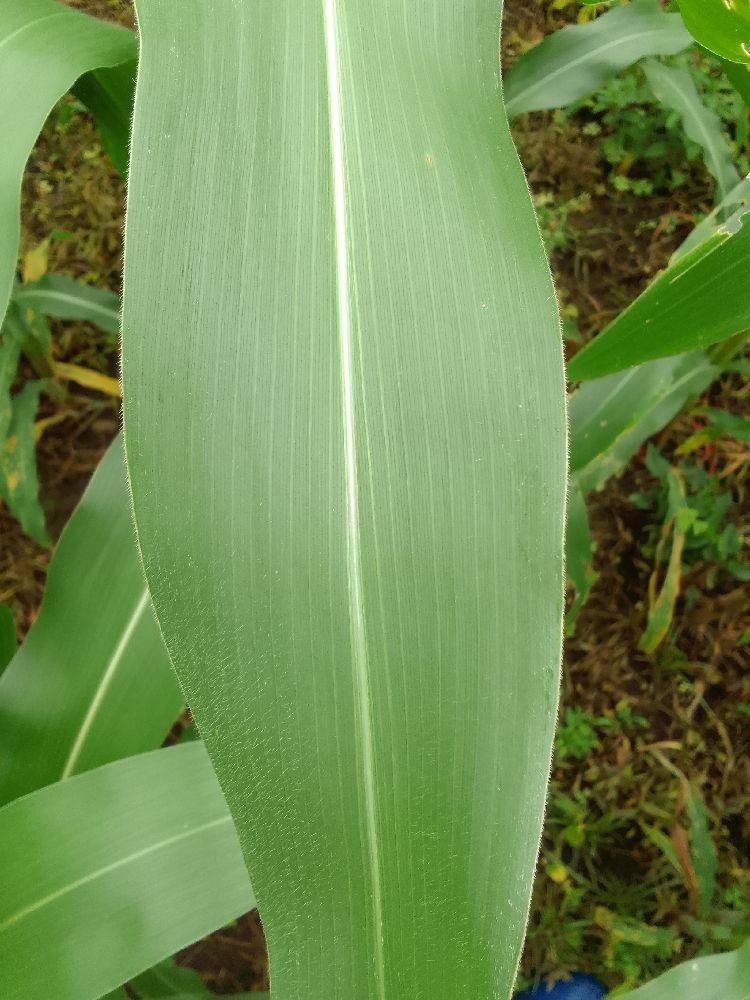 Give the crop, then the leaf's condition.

maize, healthy
